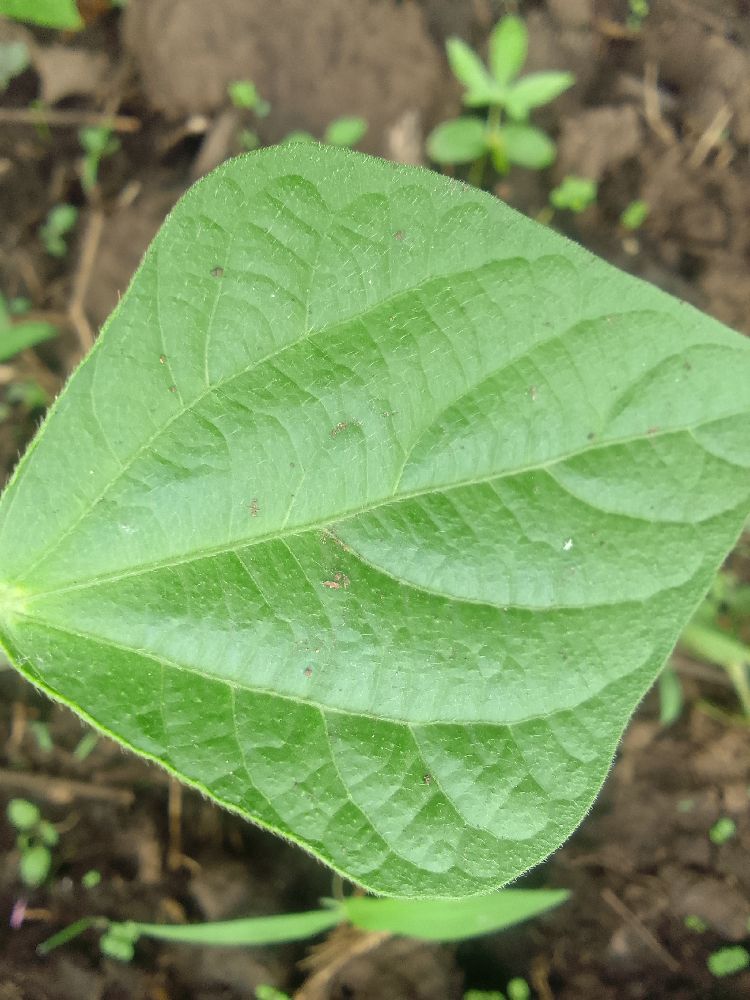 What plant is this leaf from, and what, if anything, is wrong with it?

common bean, healthy
